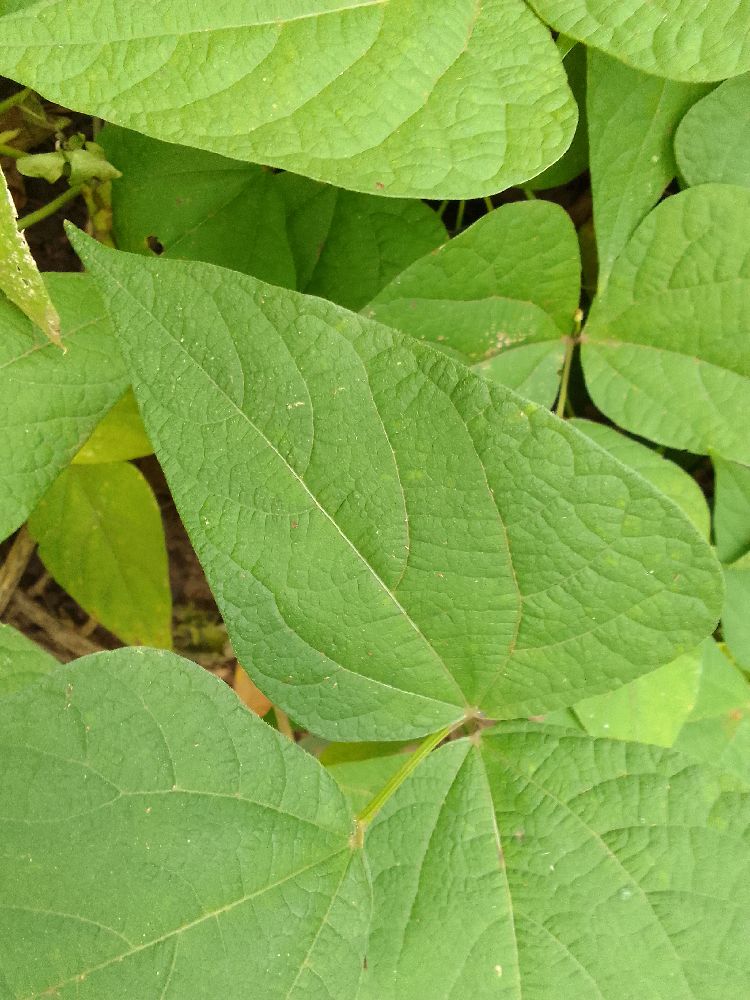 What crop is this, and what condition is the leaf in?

common bean, healthy
